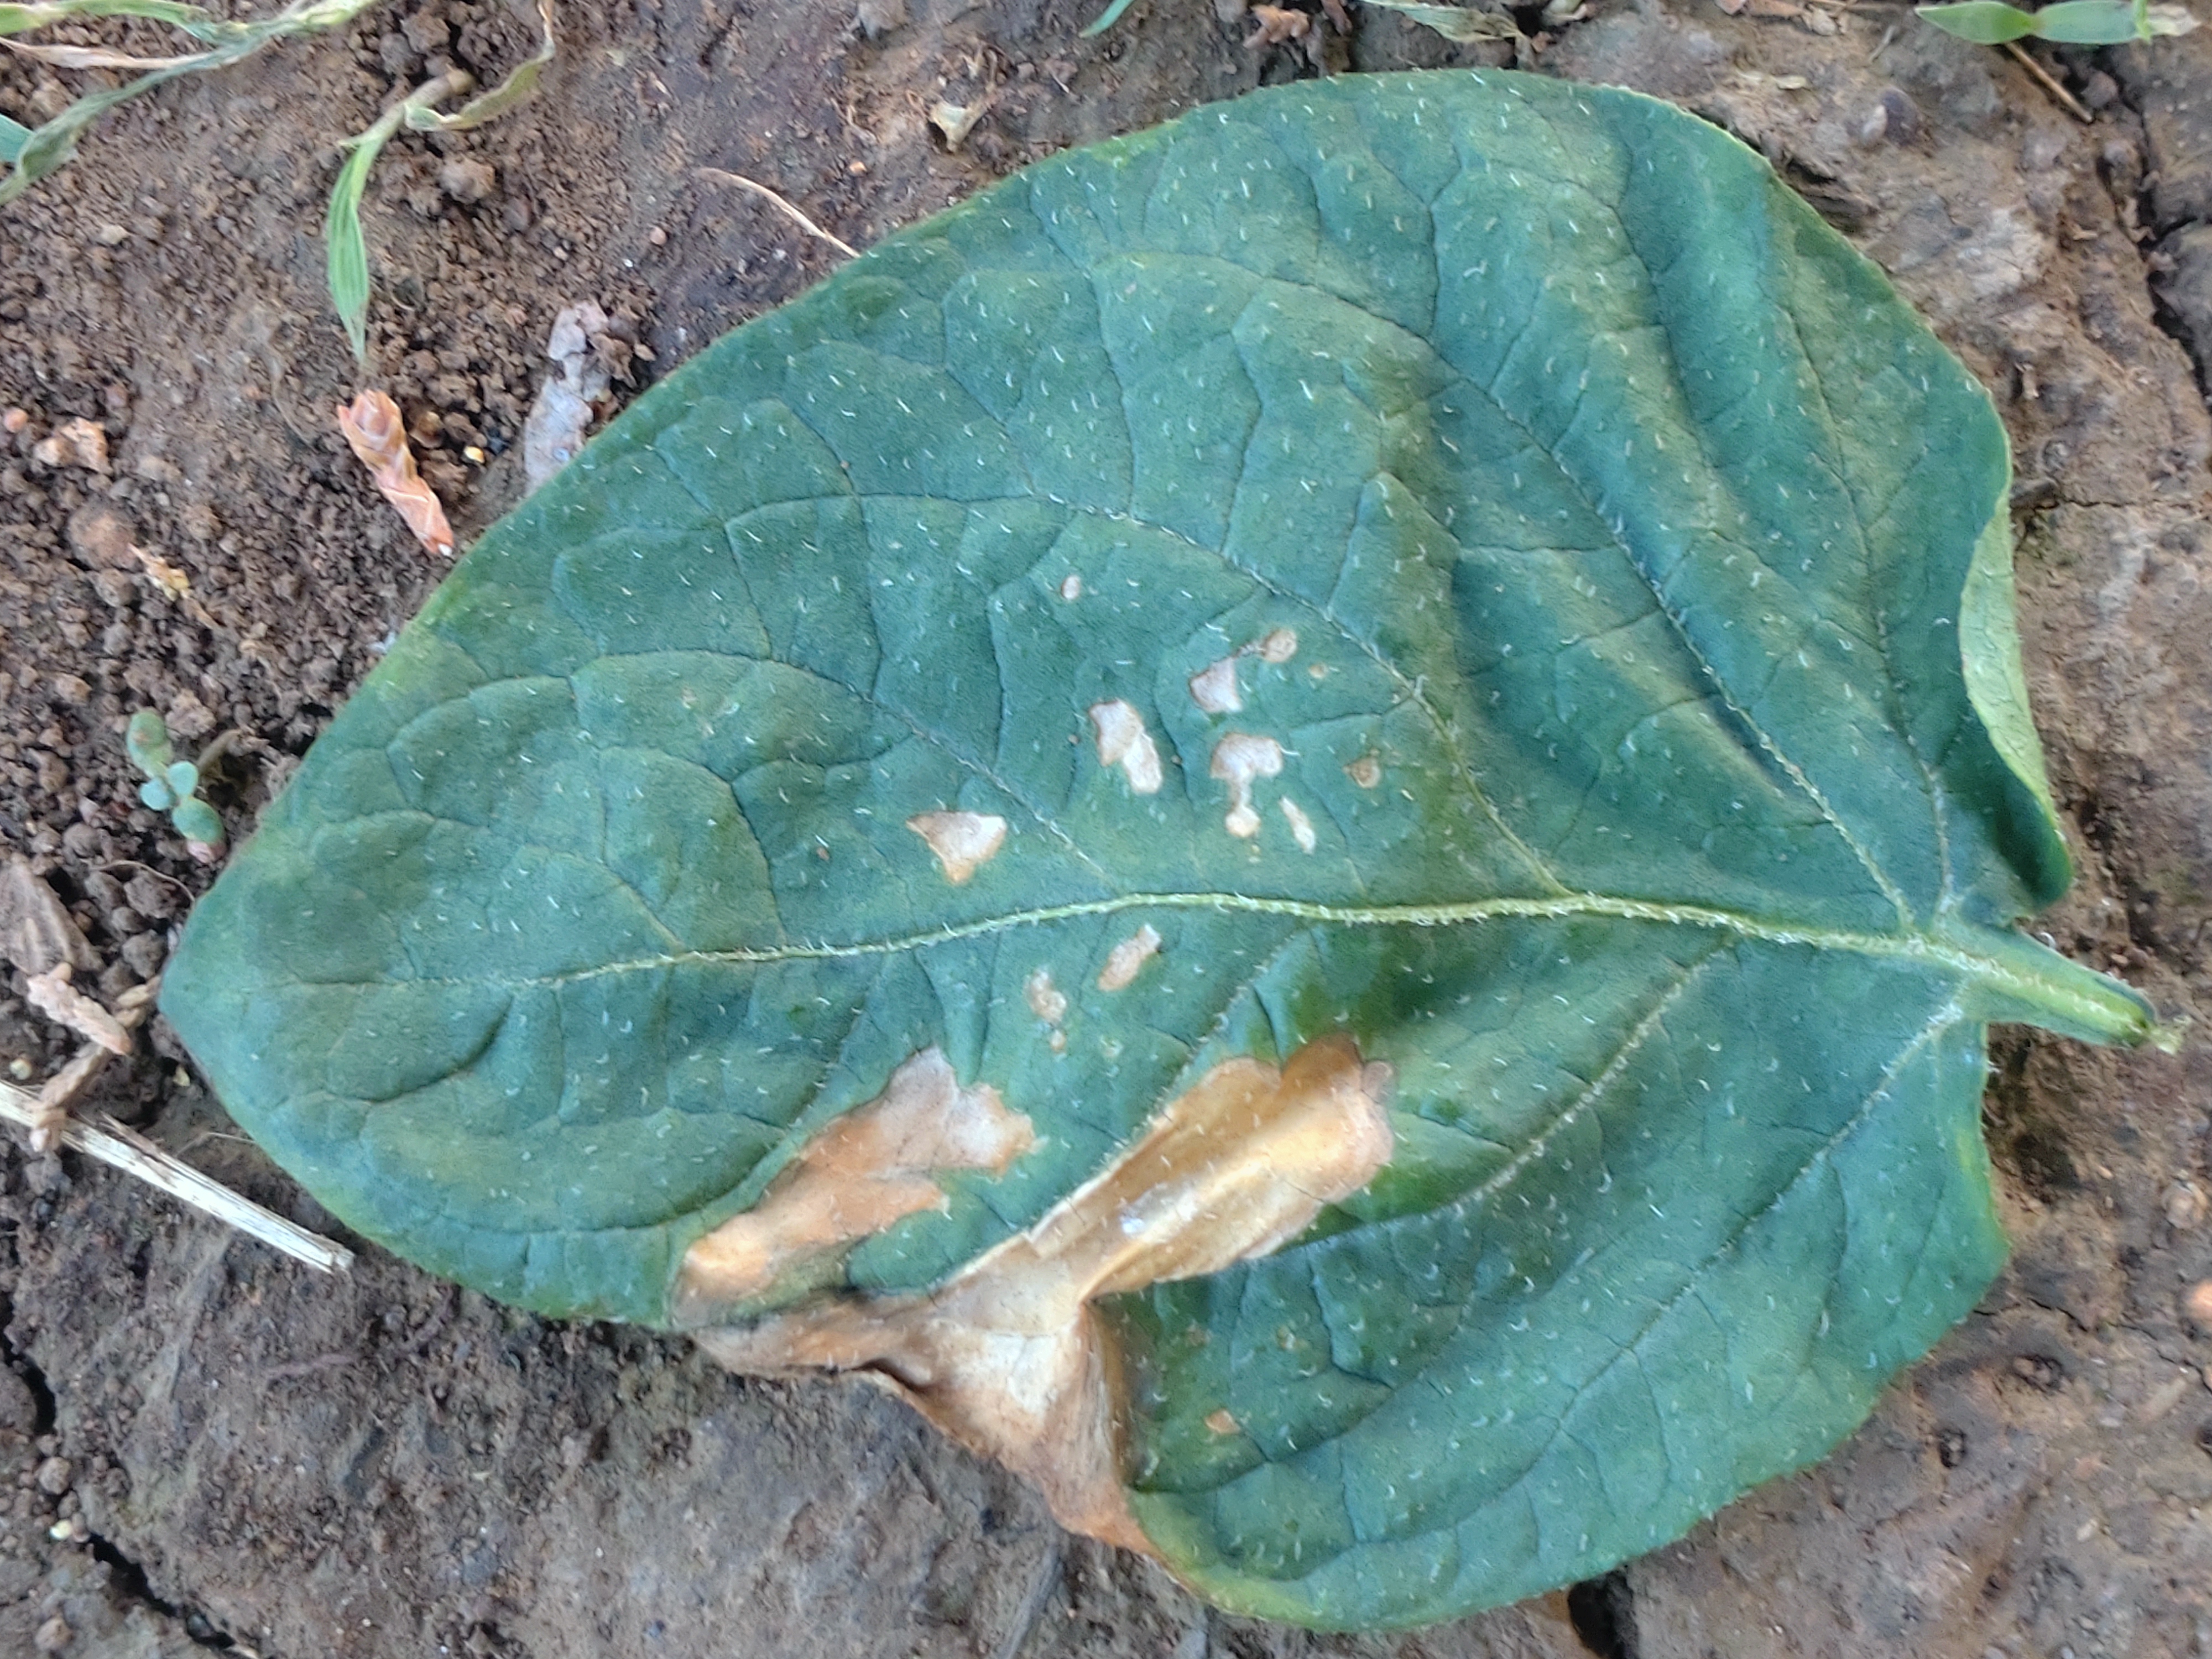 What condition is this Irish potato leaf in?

early blight
